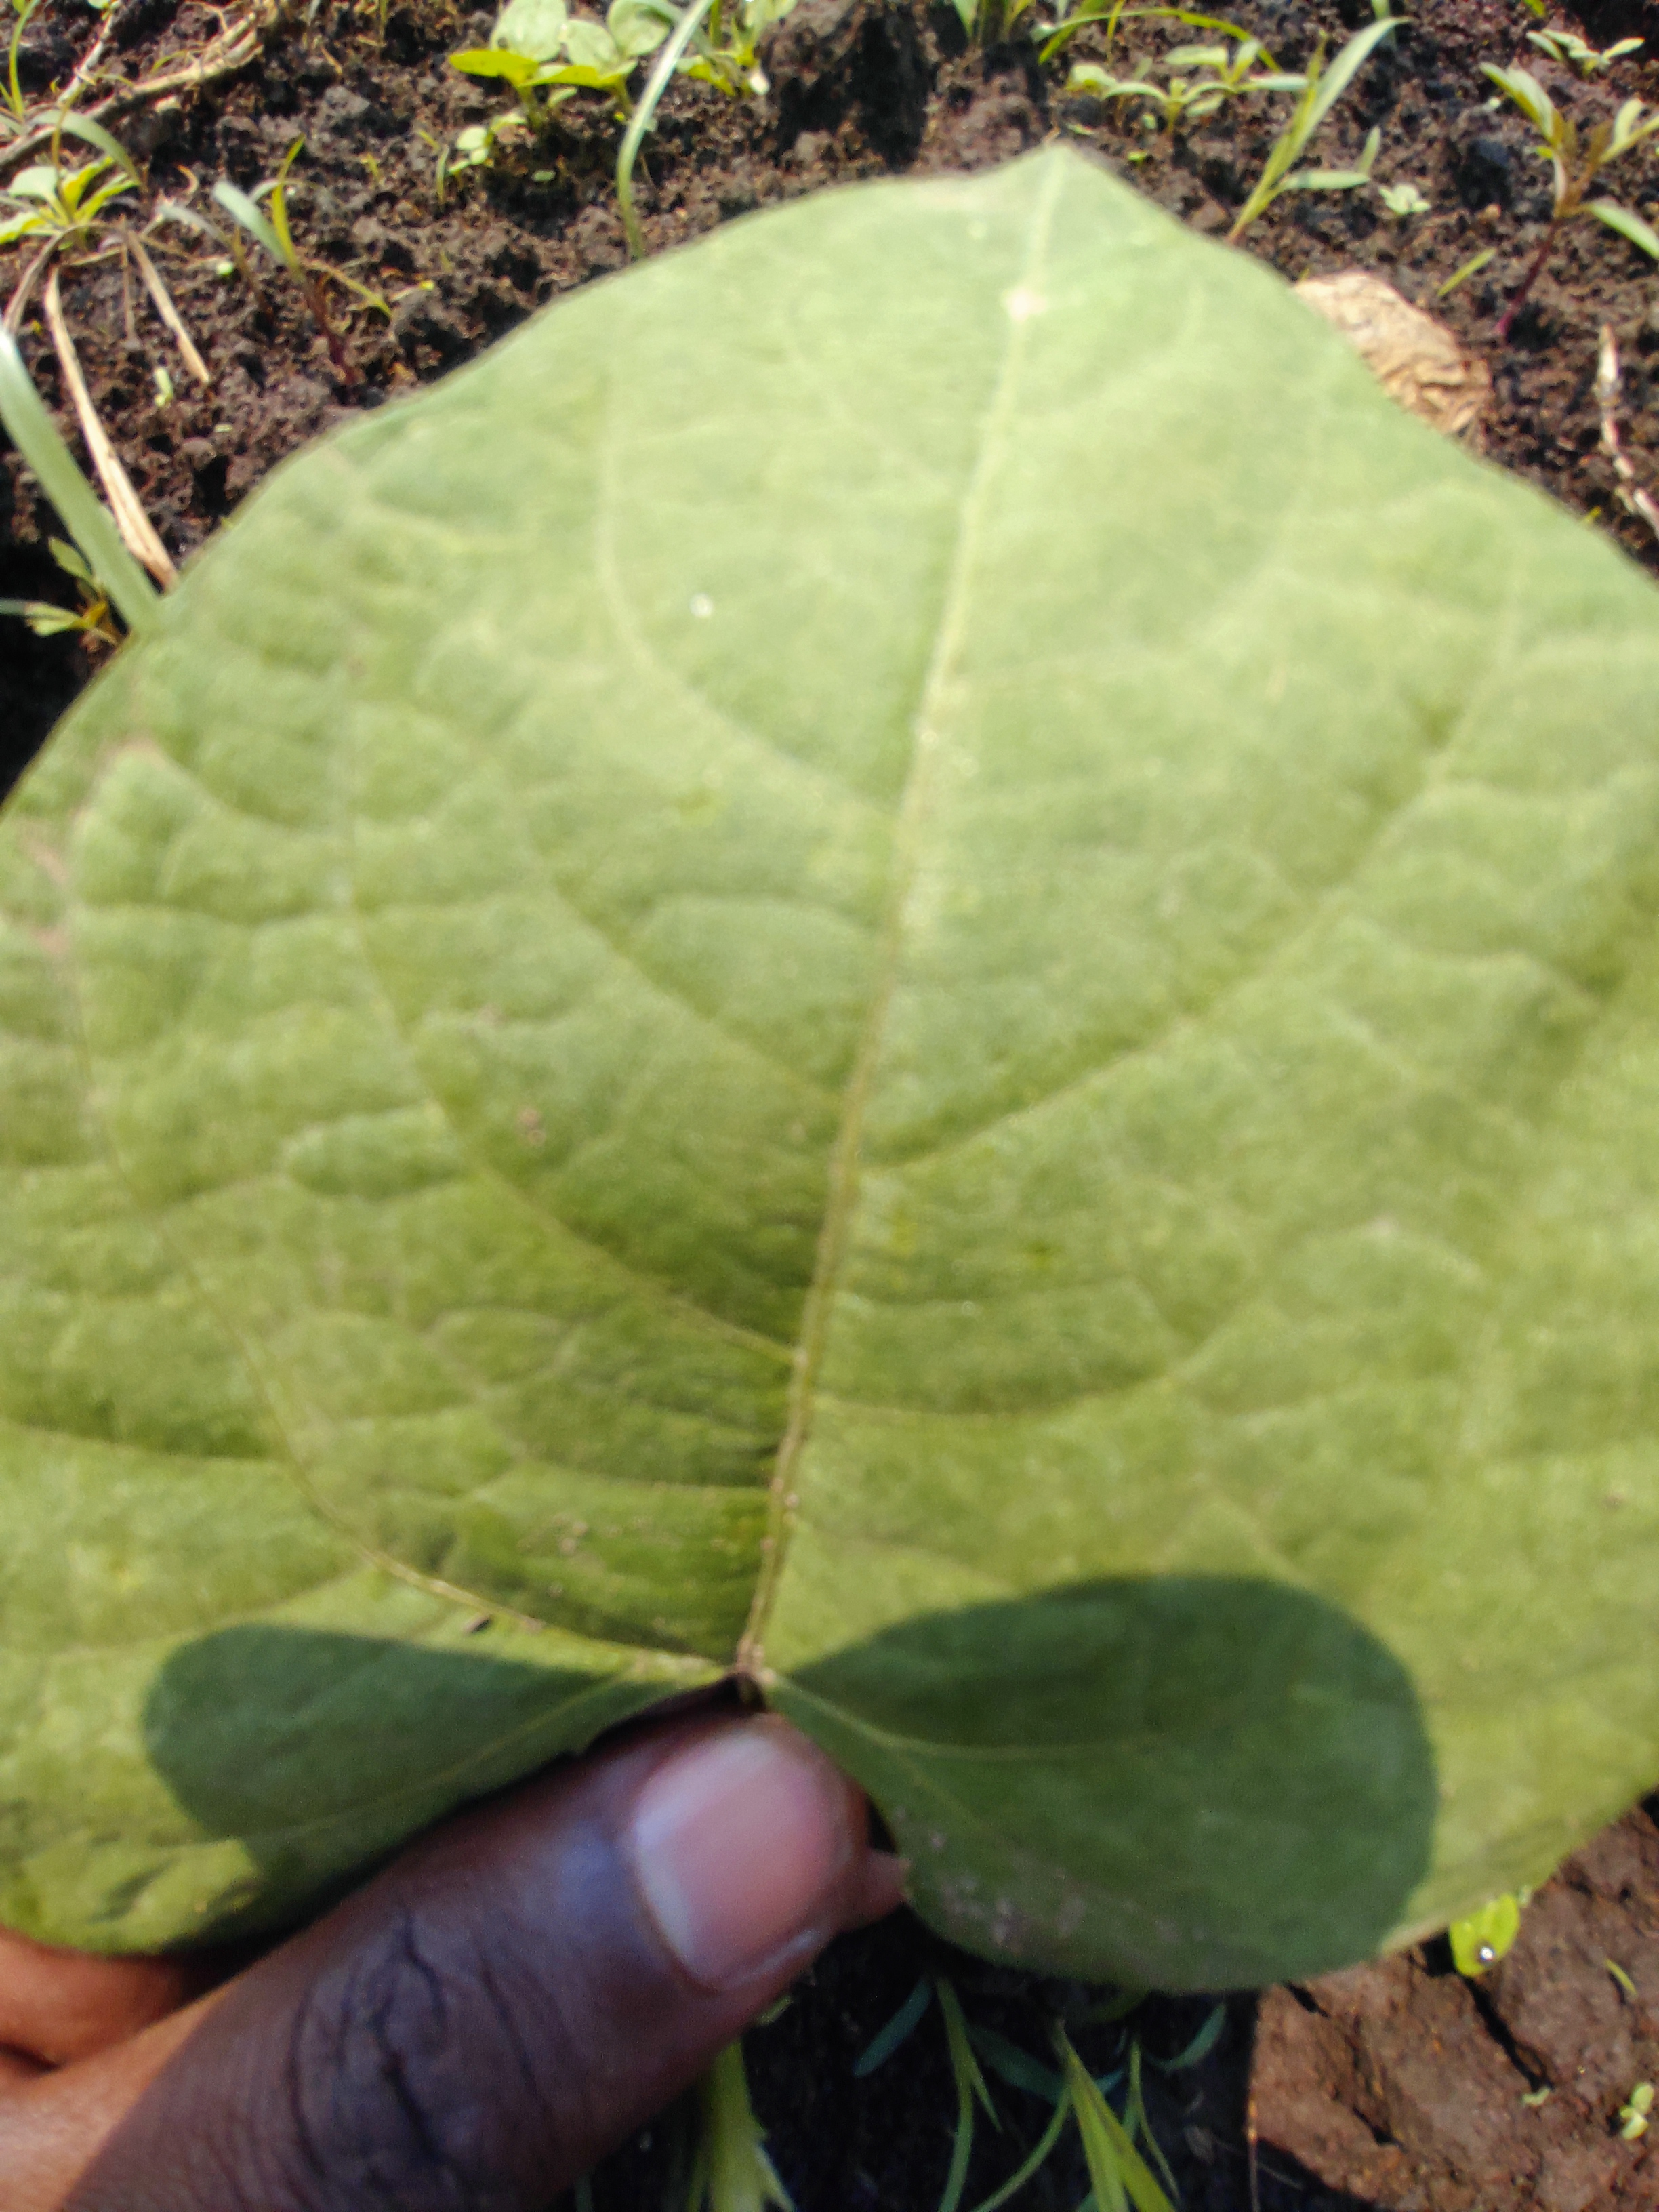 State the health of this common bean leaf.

healthy
